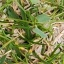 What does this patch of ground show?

unstructured weed
